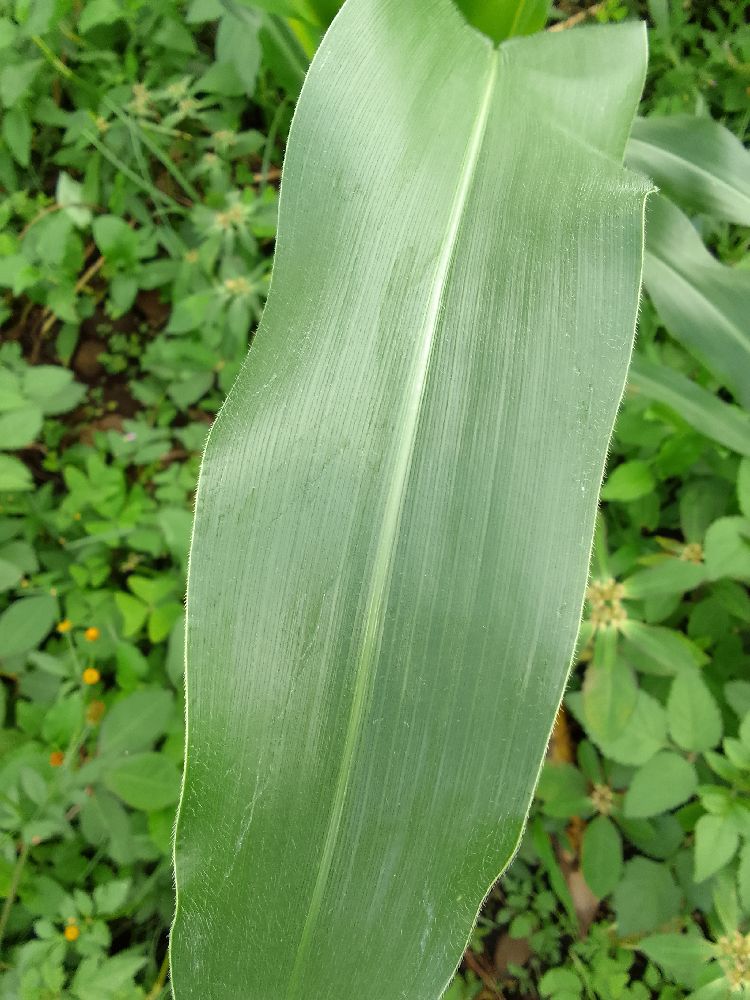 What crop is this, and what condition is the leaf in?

maize, healthy
